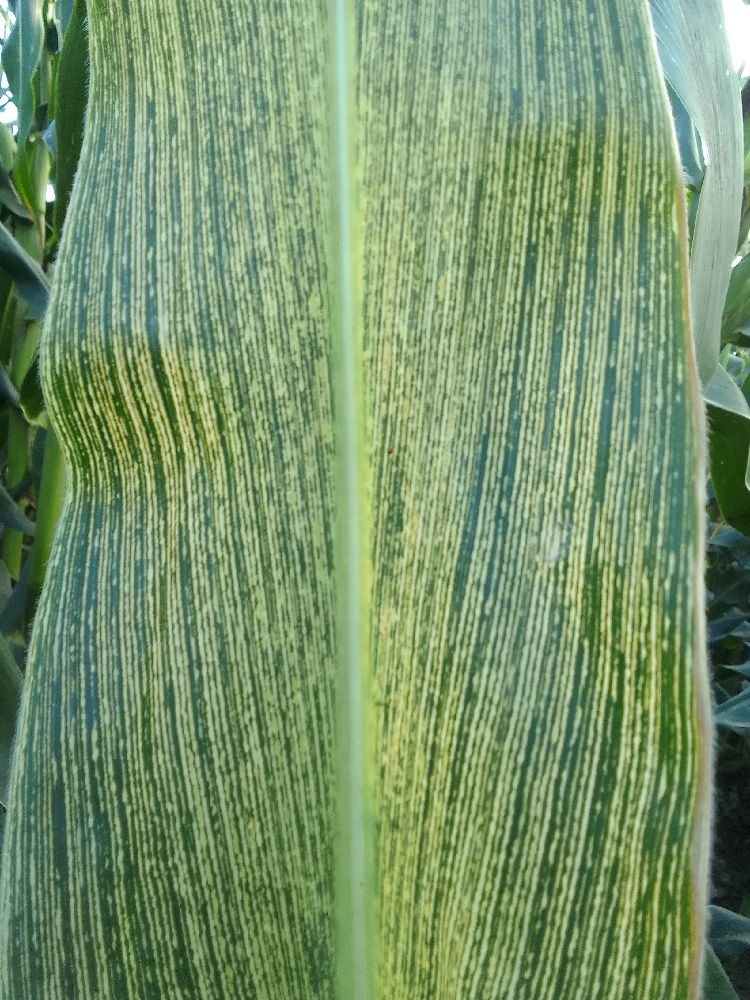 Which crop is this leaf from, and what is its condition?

maize, maize streak virus
